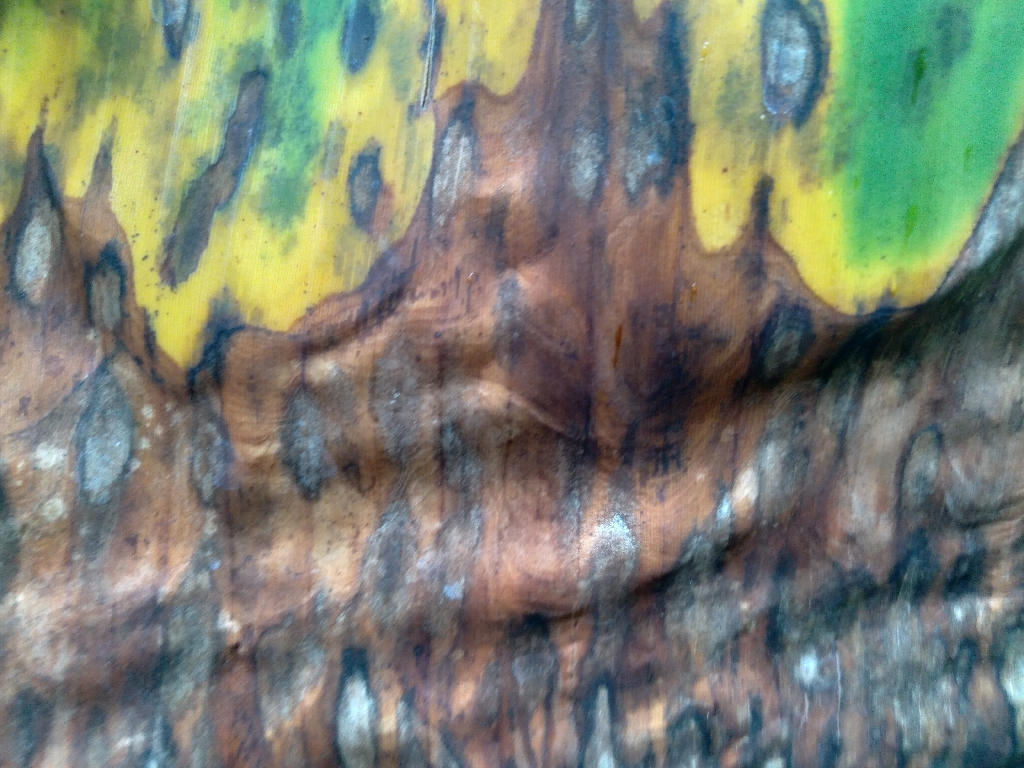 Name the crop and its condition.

banana, black sigatoka
